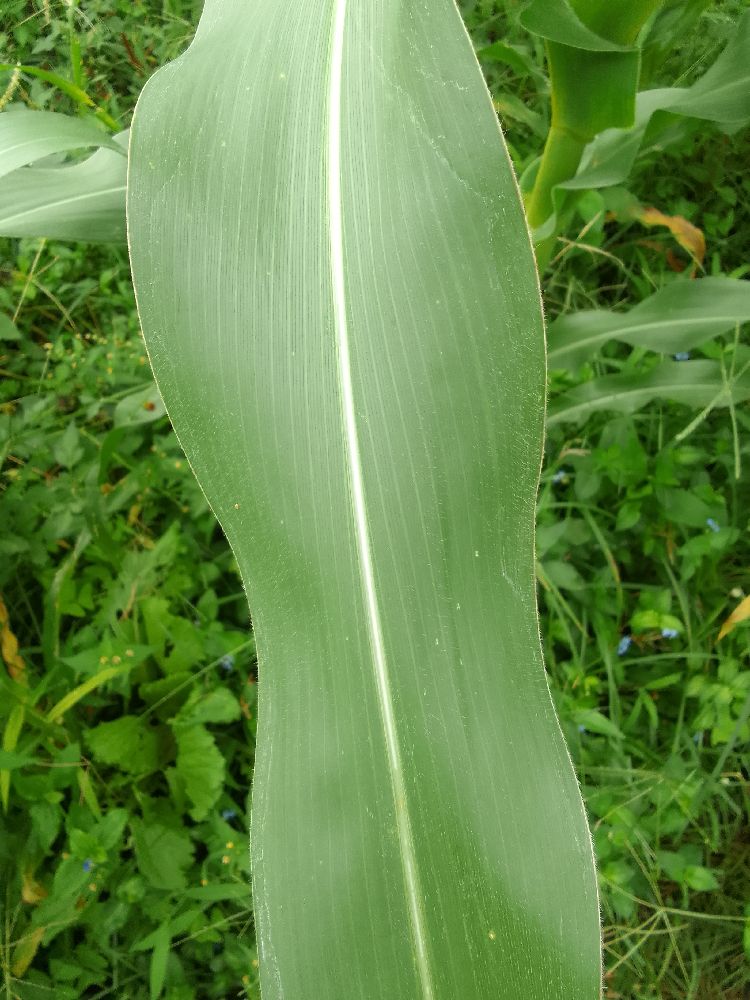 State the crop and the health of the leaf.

maize, healthy
